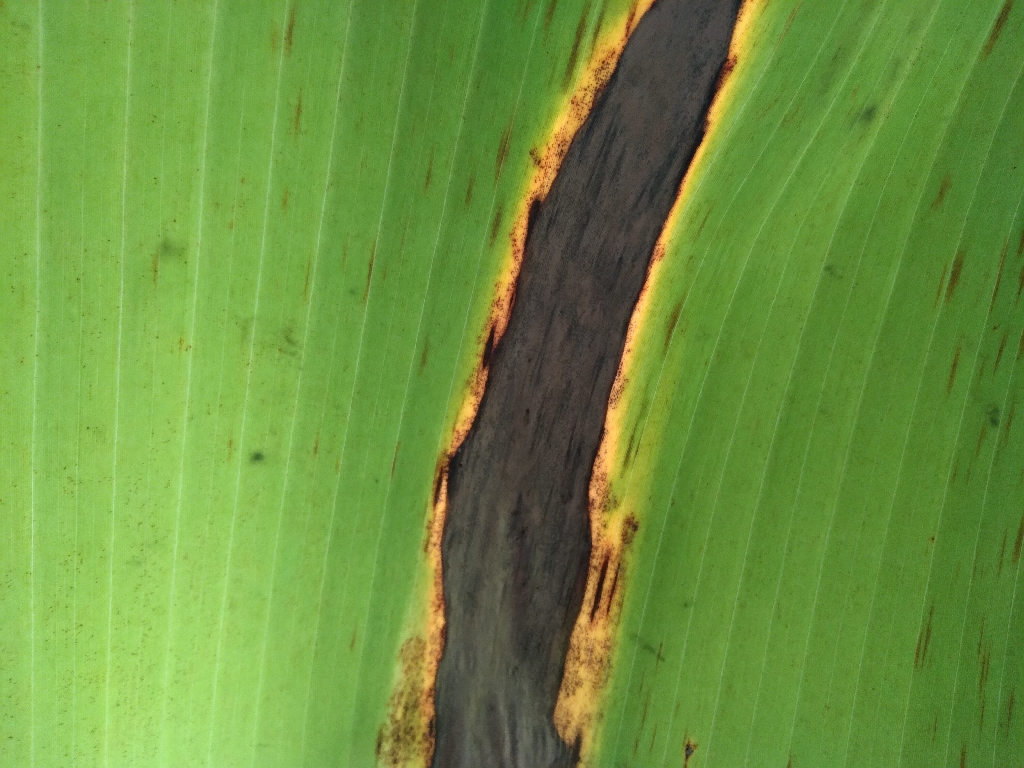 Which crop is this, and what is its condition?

banana, black sigatoka
